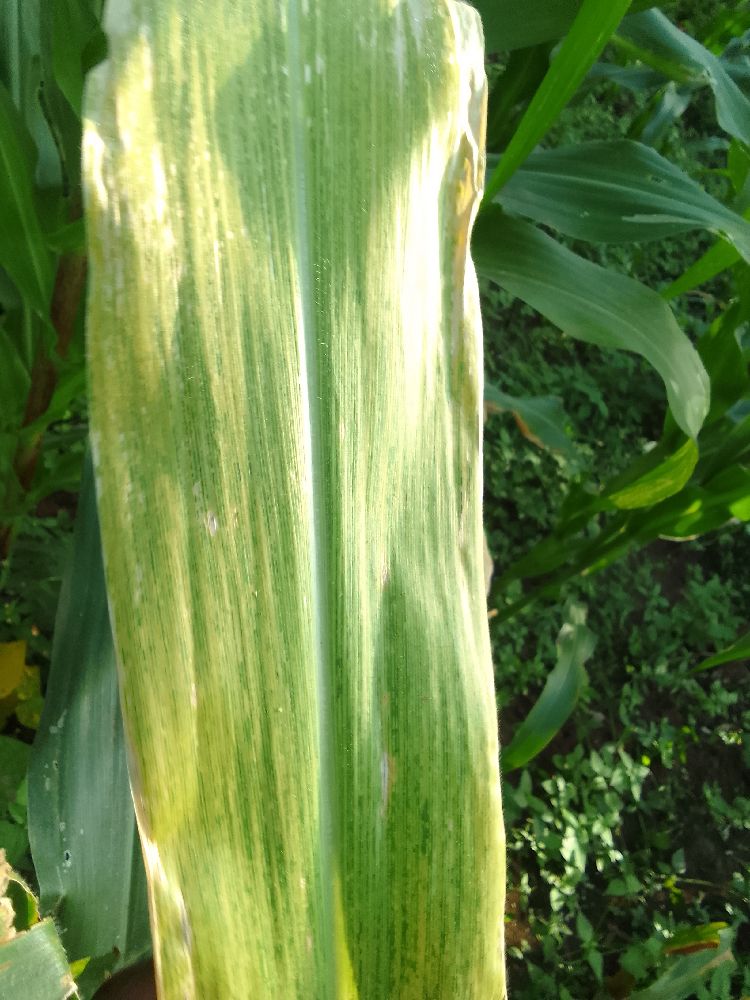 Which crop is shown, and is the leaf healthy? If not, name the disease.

maize, maize lethal necrosis
